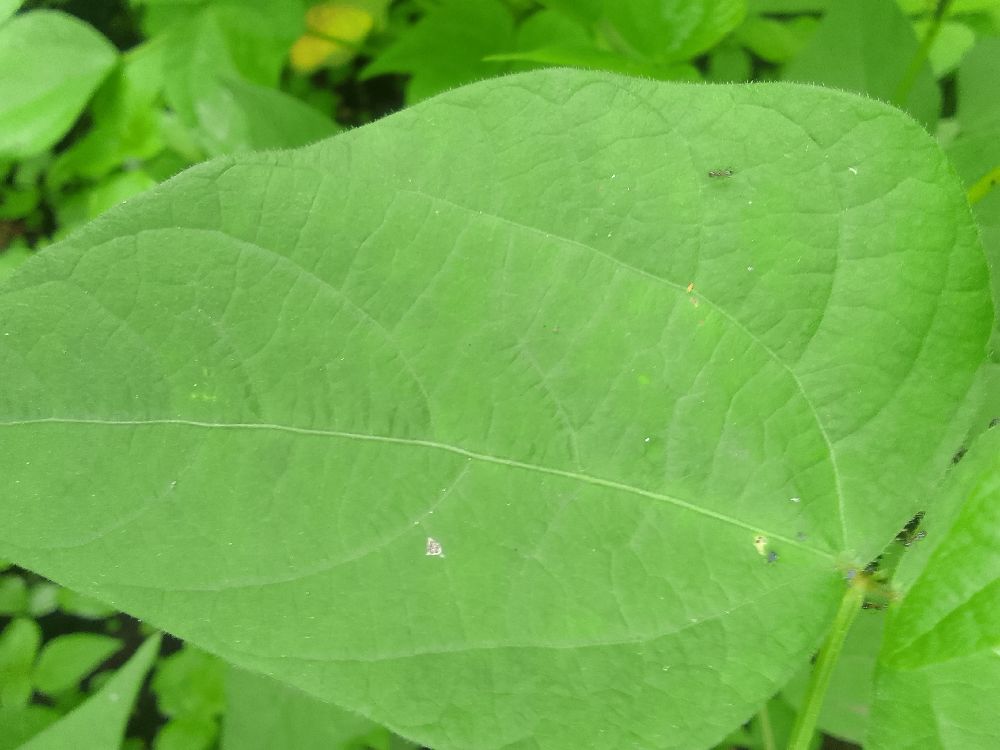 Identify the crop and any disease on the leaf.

common bean, healthy
